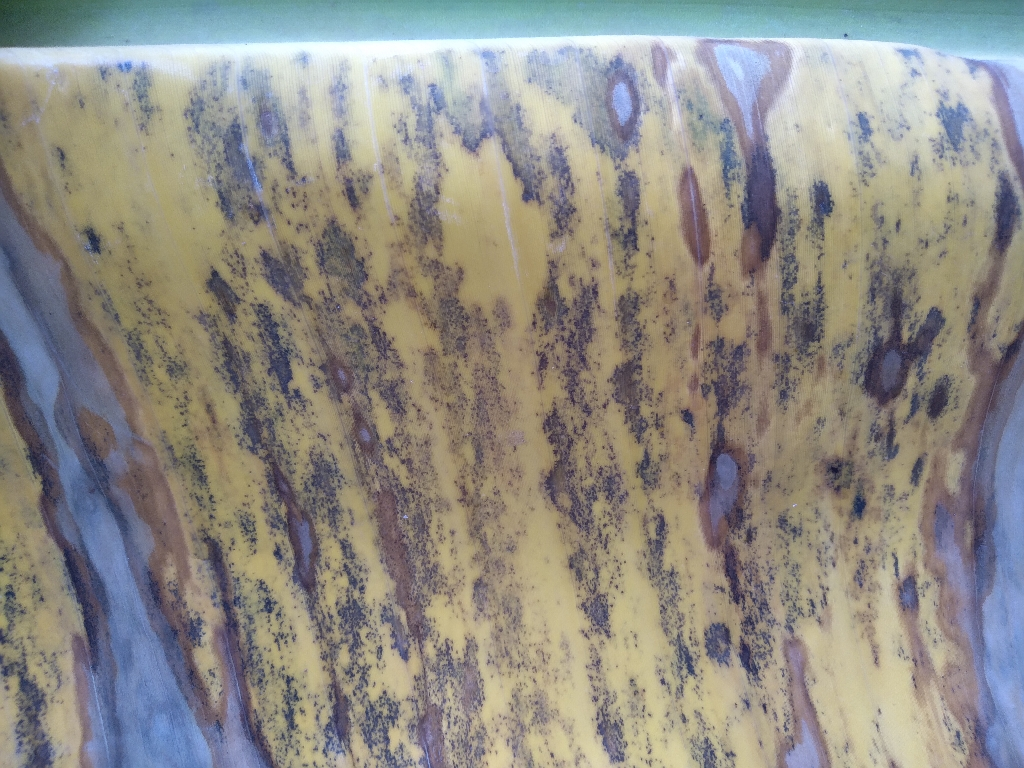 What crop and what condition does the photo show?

banana, black sigatoka
